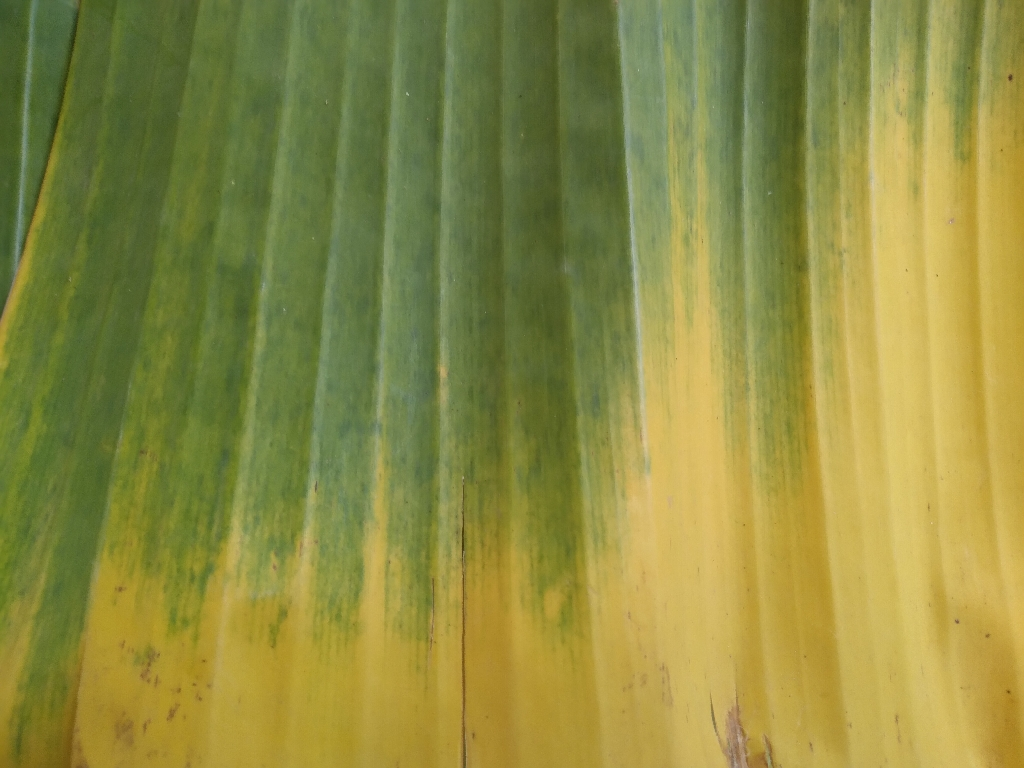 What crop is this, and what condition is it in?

banana, fusarium wilt race 1
